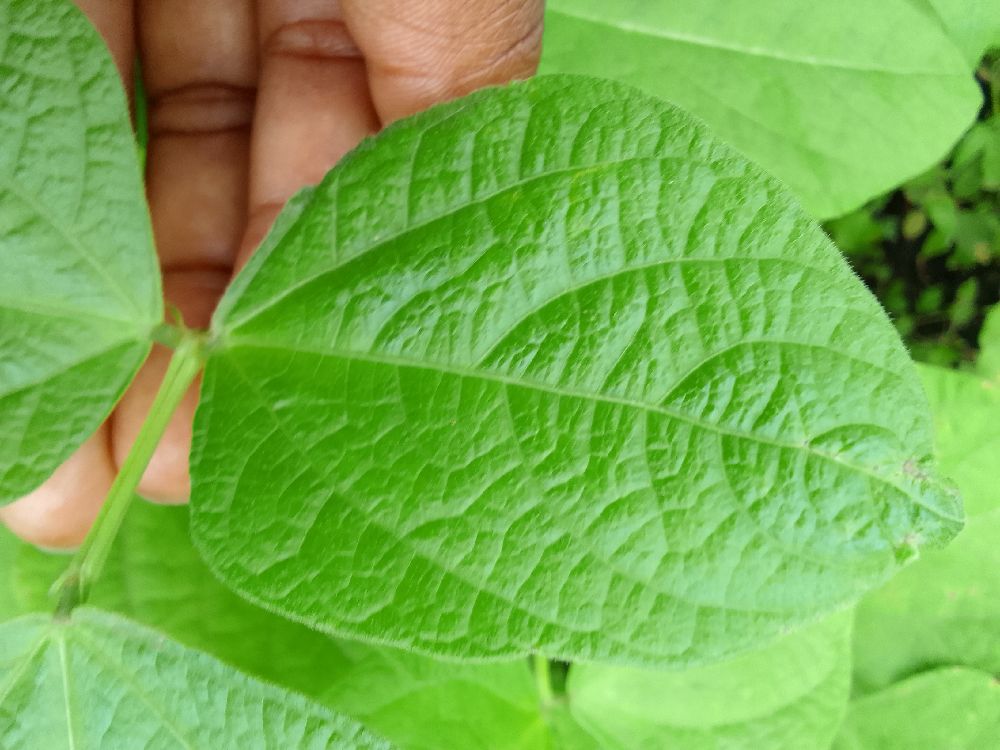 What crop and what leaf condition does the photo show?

common bean, healthy
